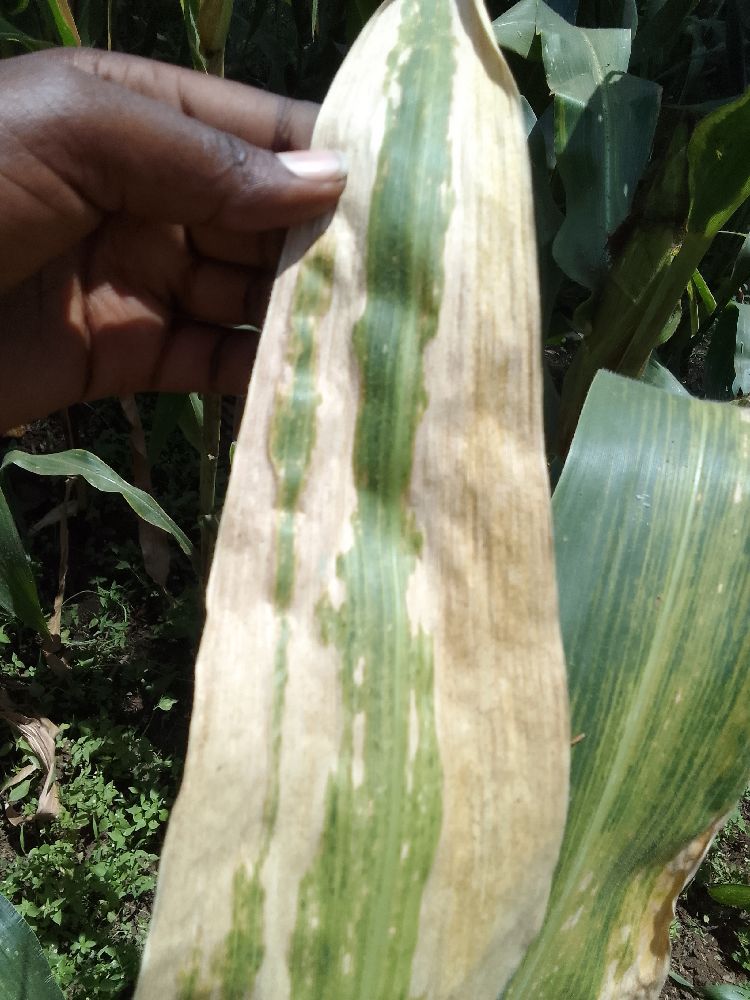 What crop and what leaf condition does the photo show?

maize, maize lethal necrosis
